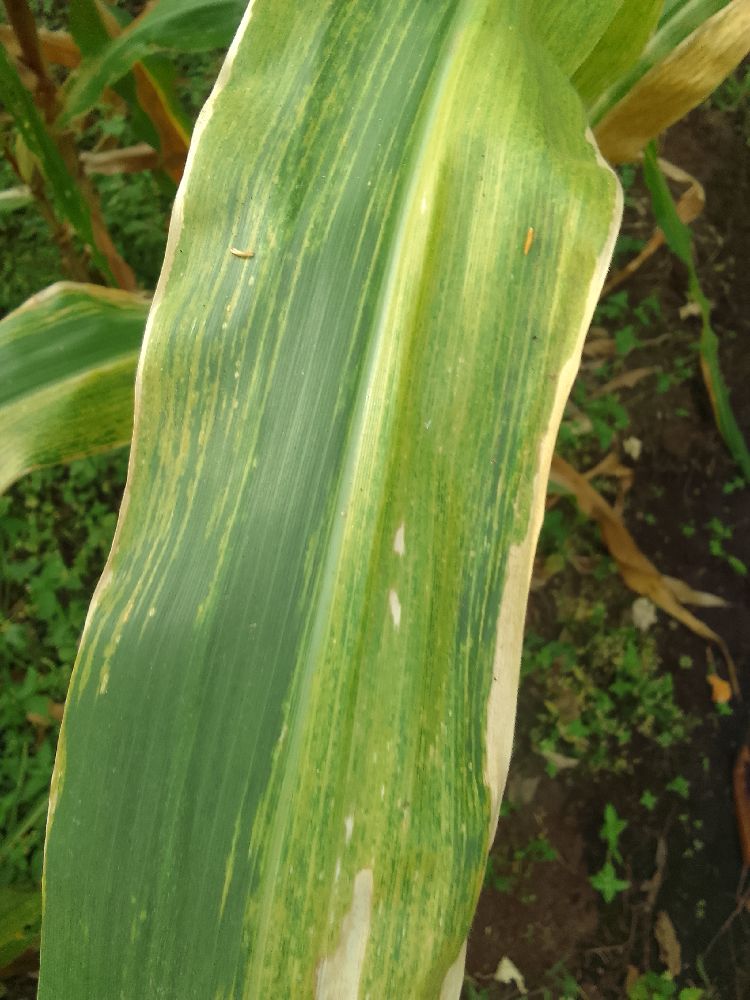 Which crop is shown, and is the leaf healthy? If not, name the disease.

maize, maize lethal necrosis
